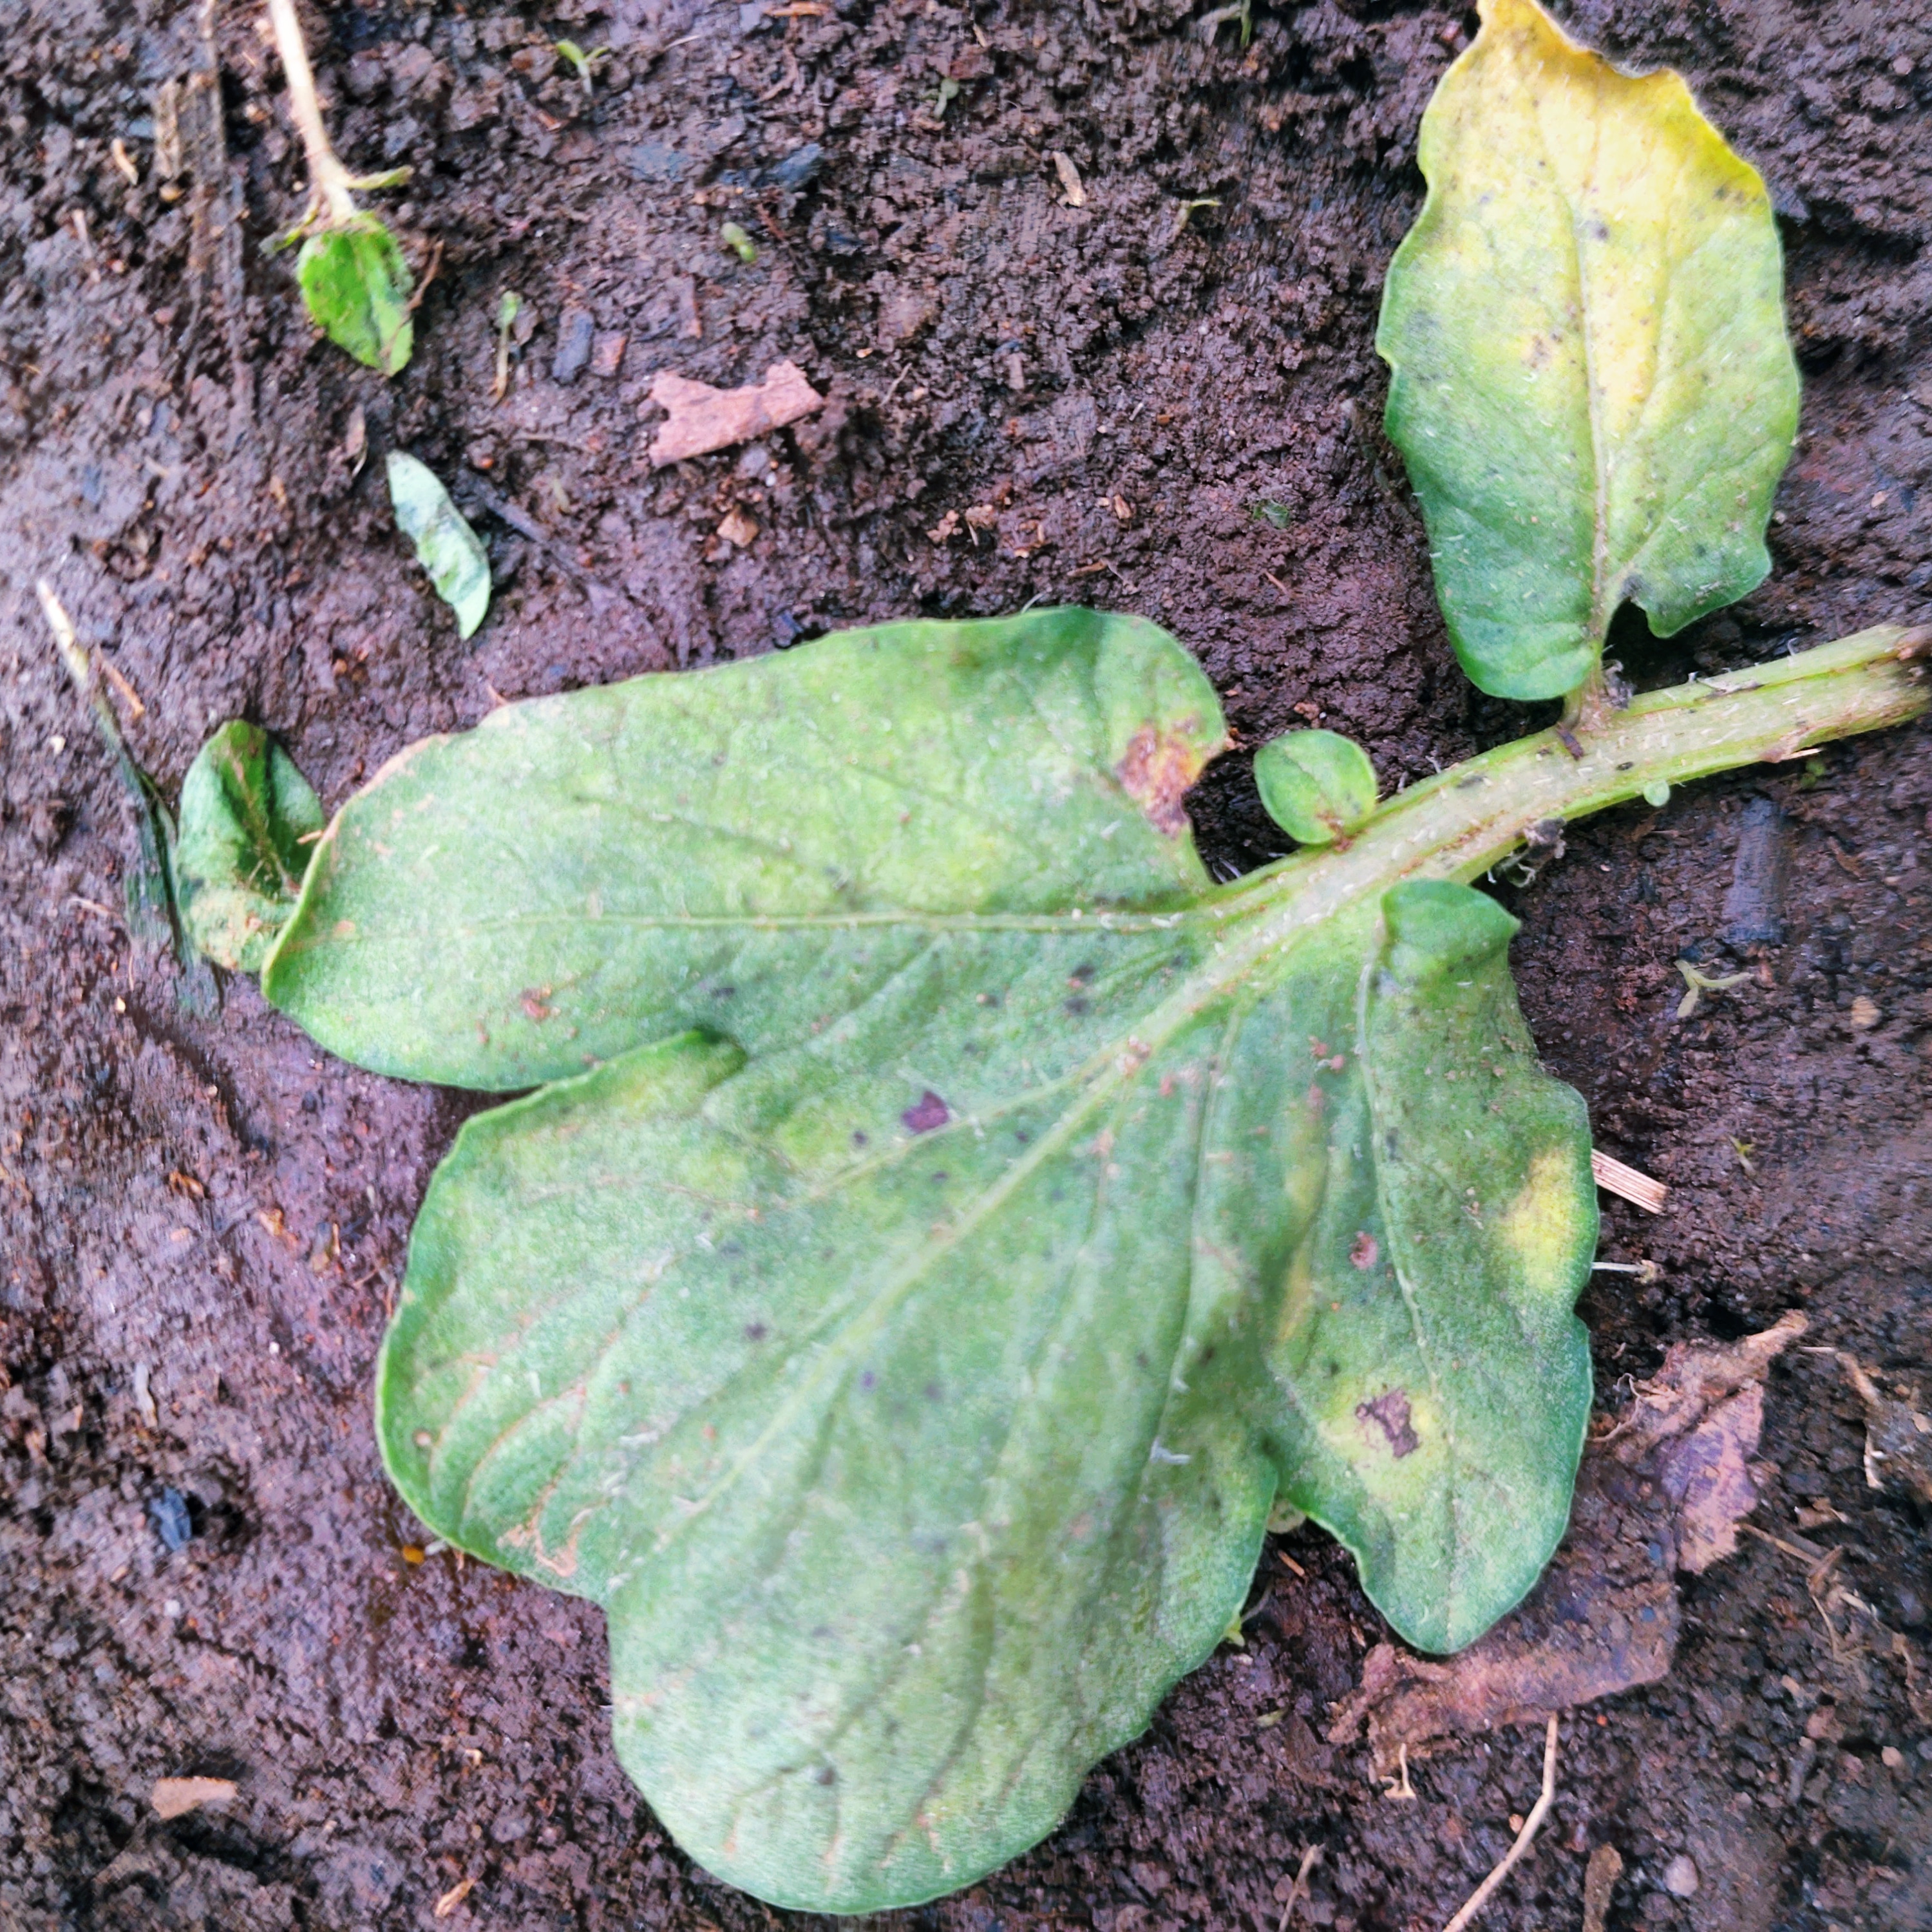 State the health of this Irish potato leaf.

late blight
